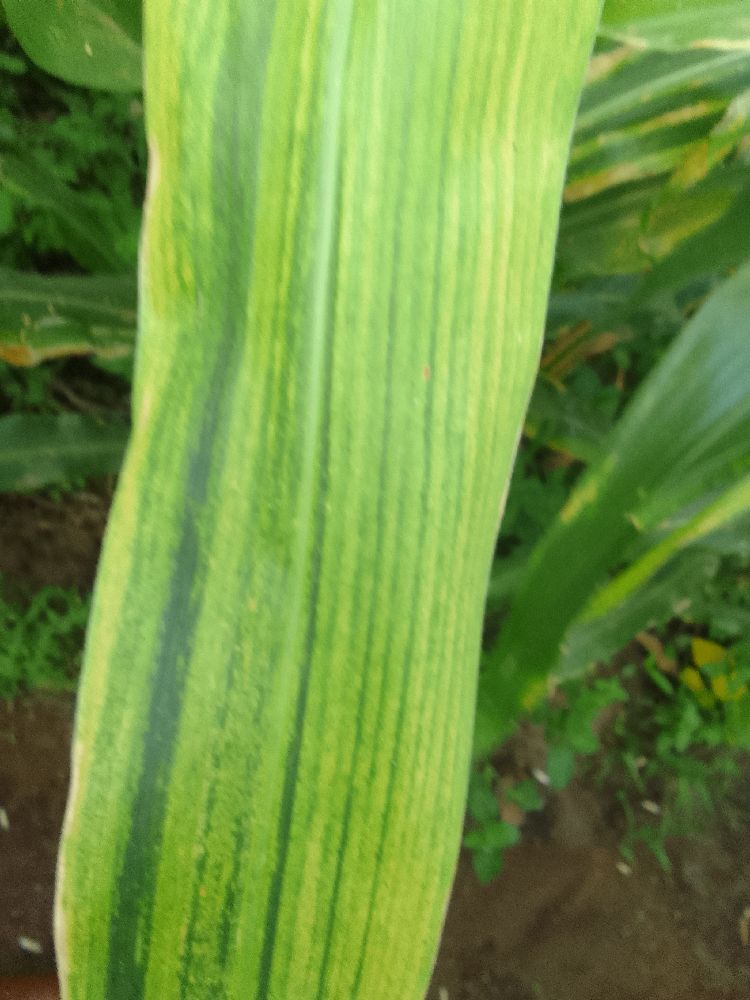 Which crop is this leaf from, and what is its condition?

maize, maize lethal necrosis
